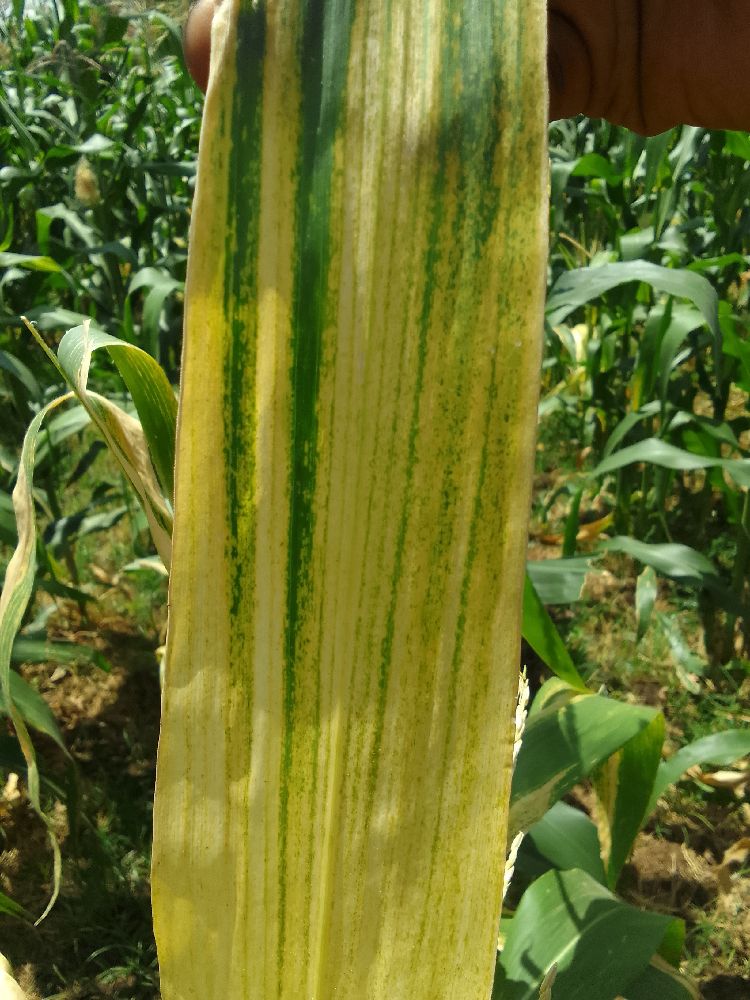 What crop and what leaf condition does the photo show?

maize, maize lethal necrosis
